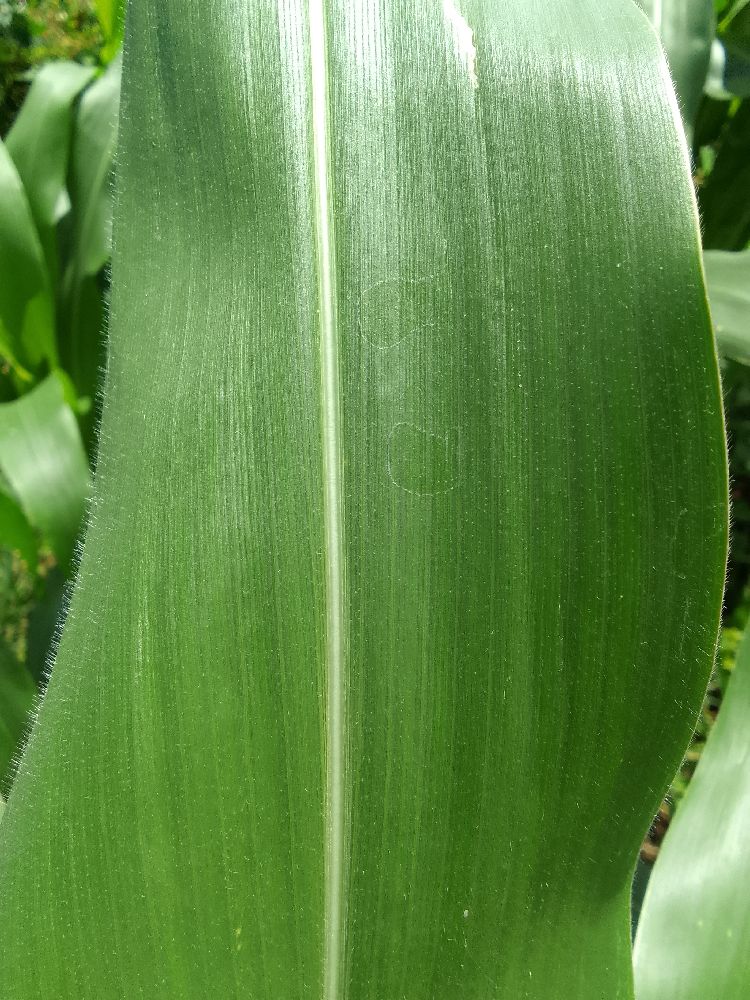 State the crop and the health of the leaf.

maize, healthy
